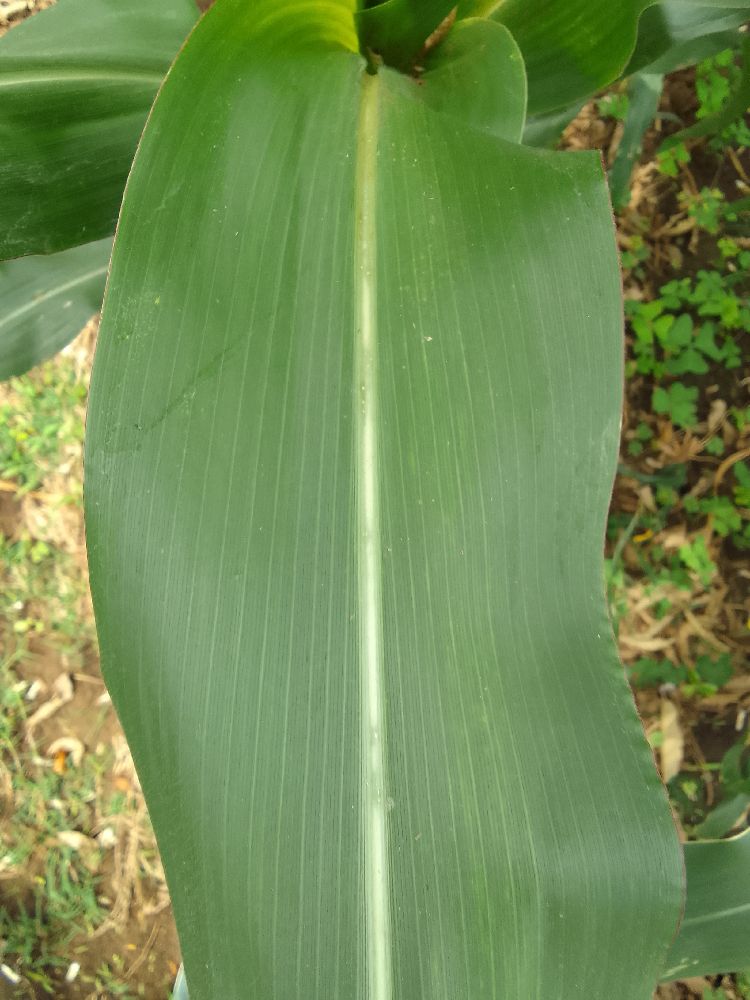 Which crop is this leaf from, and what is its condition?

maize, healthy
